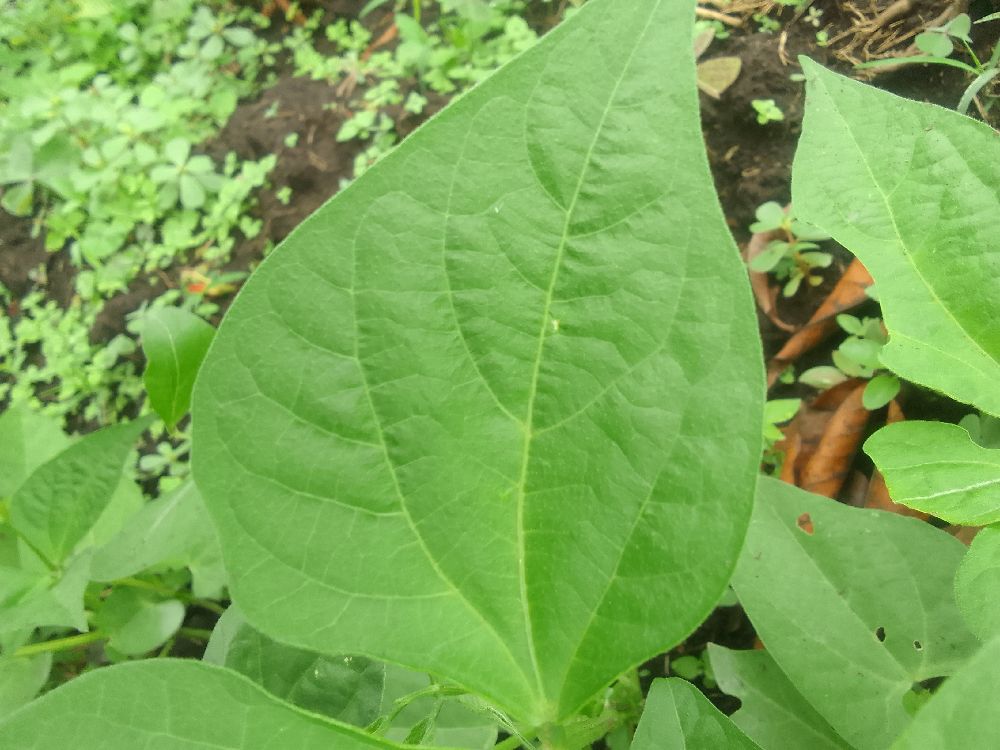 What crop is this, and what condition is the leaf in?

common bean, healthy
